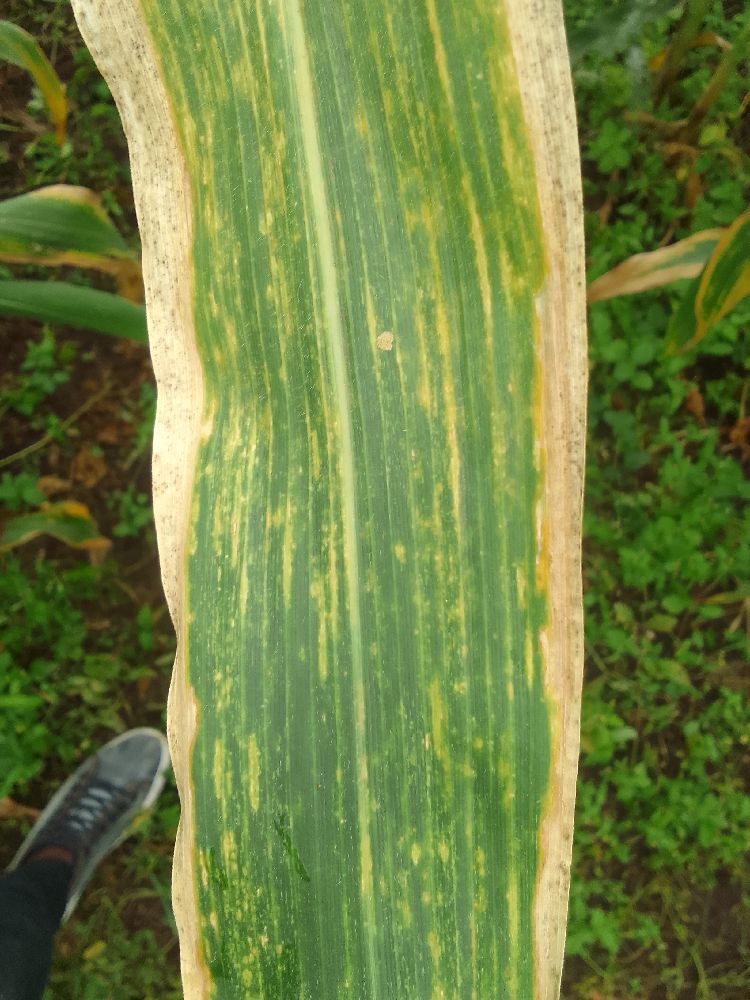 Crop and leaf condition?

maize, maize lethal necrosis
